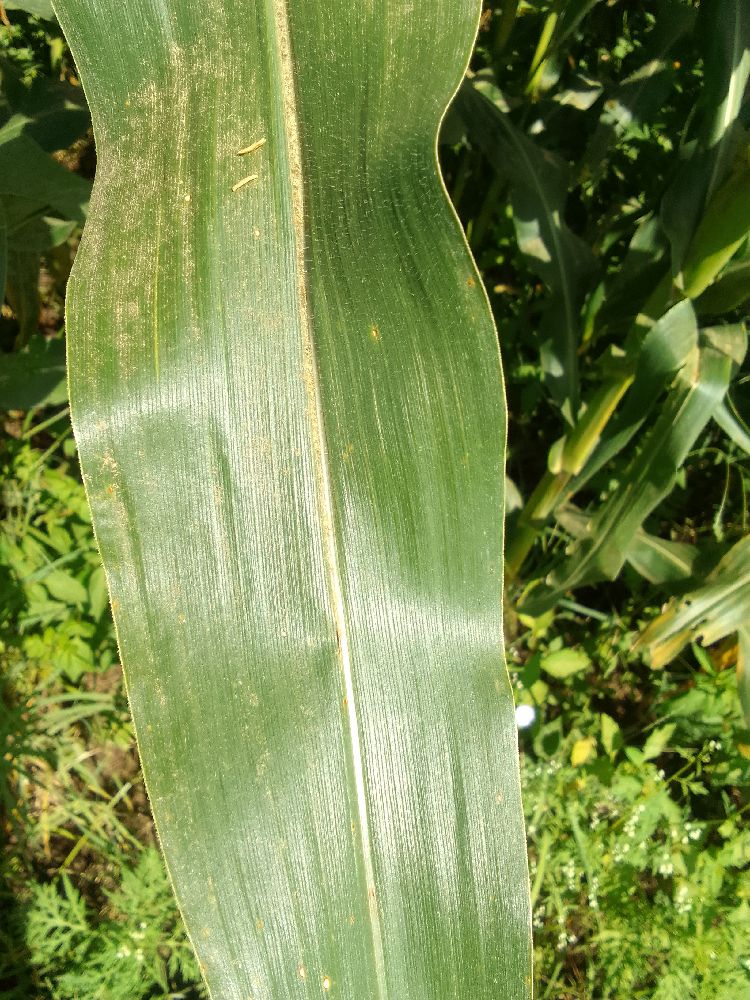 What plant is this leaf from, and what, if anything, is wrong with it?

maize, healthy
